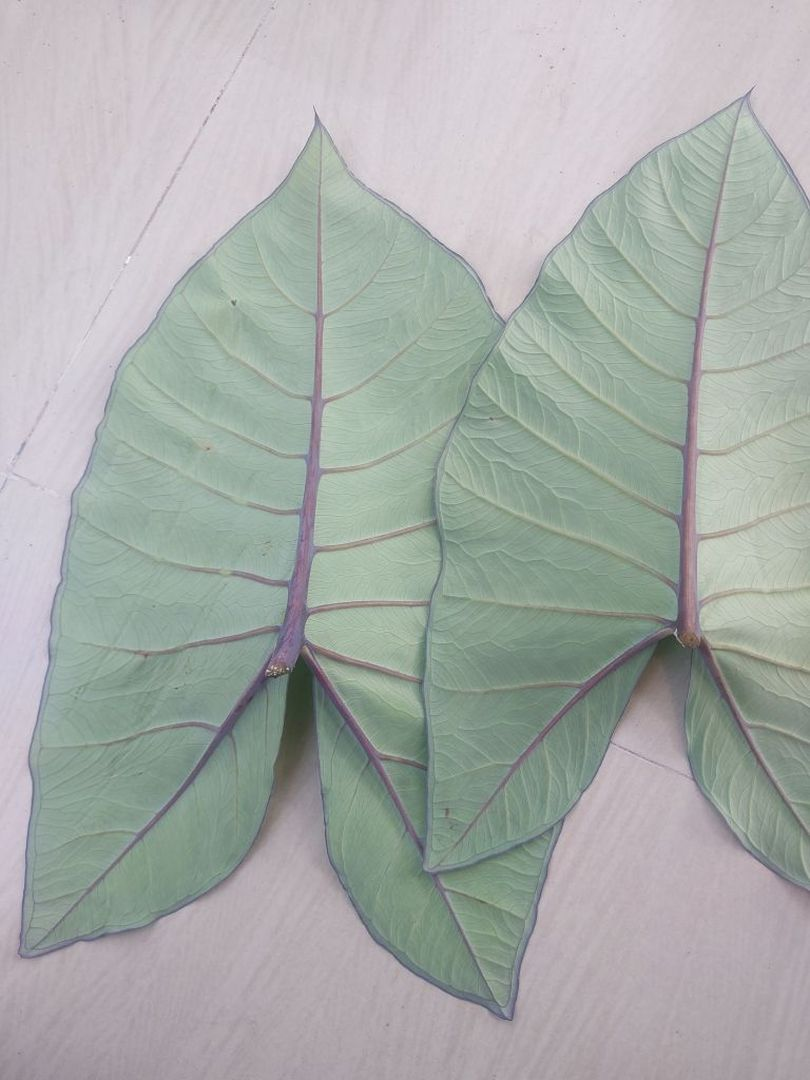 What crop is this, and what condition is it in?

taro, healthy
